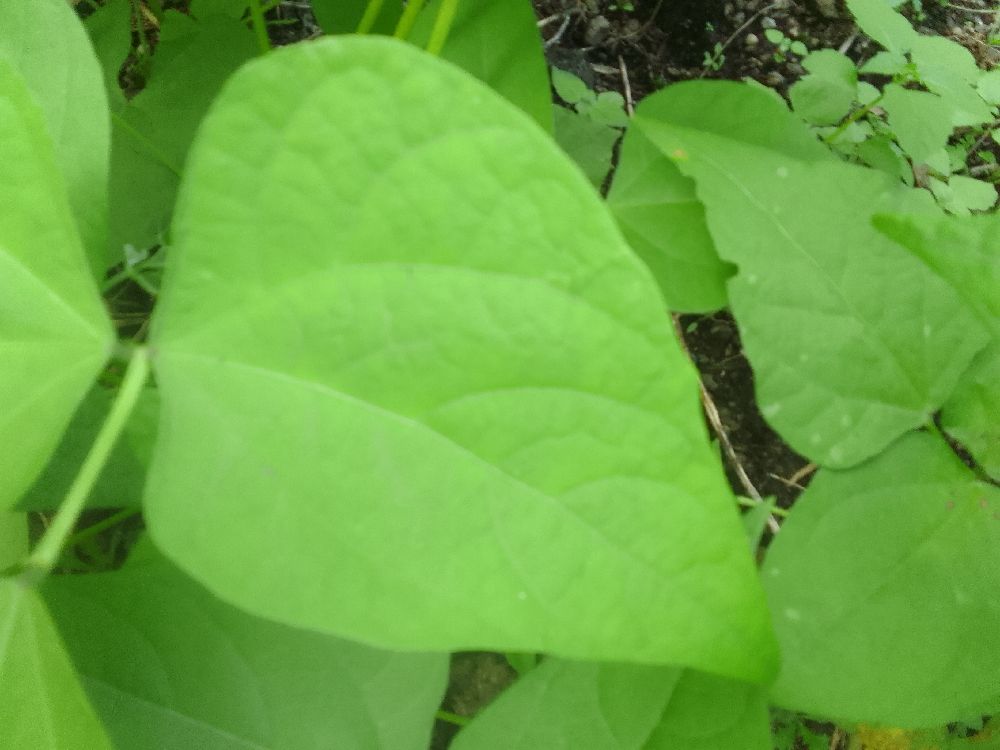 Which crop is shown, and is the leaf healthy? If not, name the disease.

common bean, healthy
